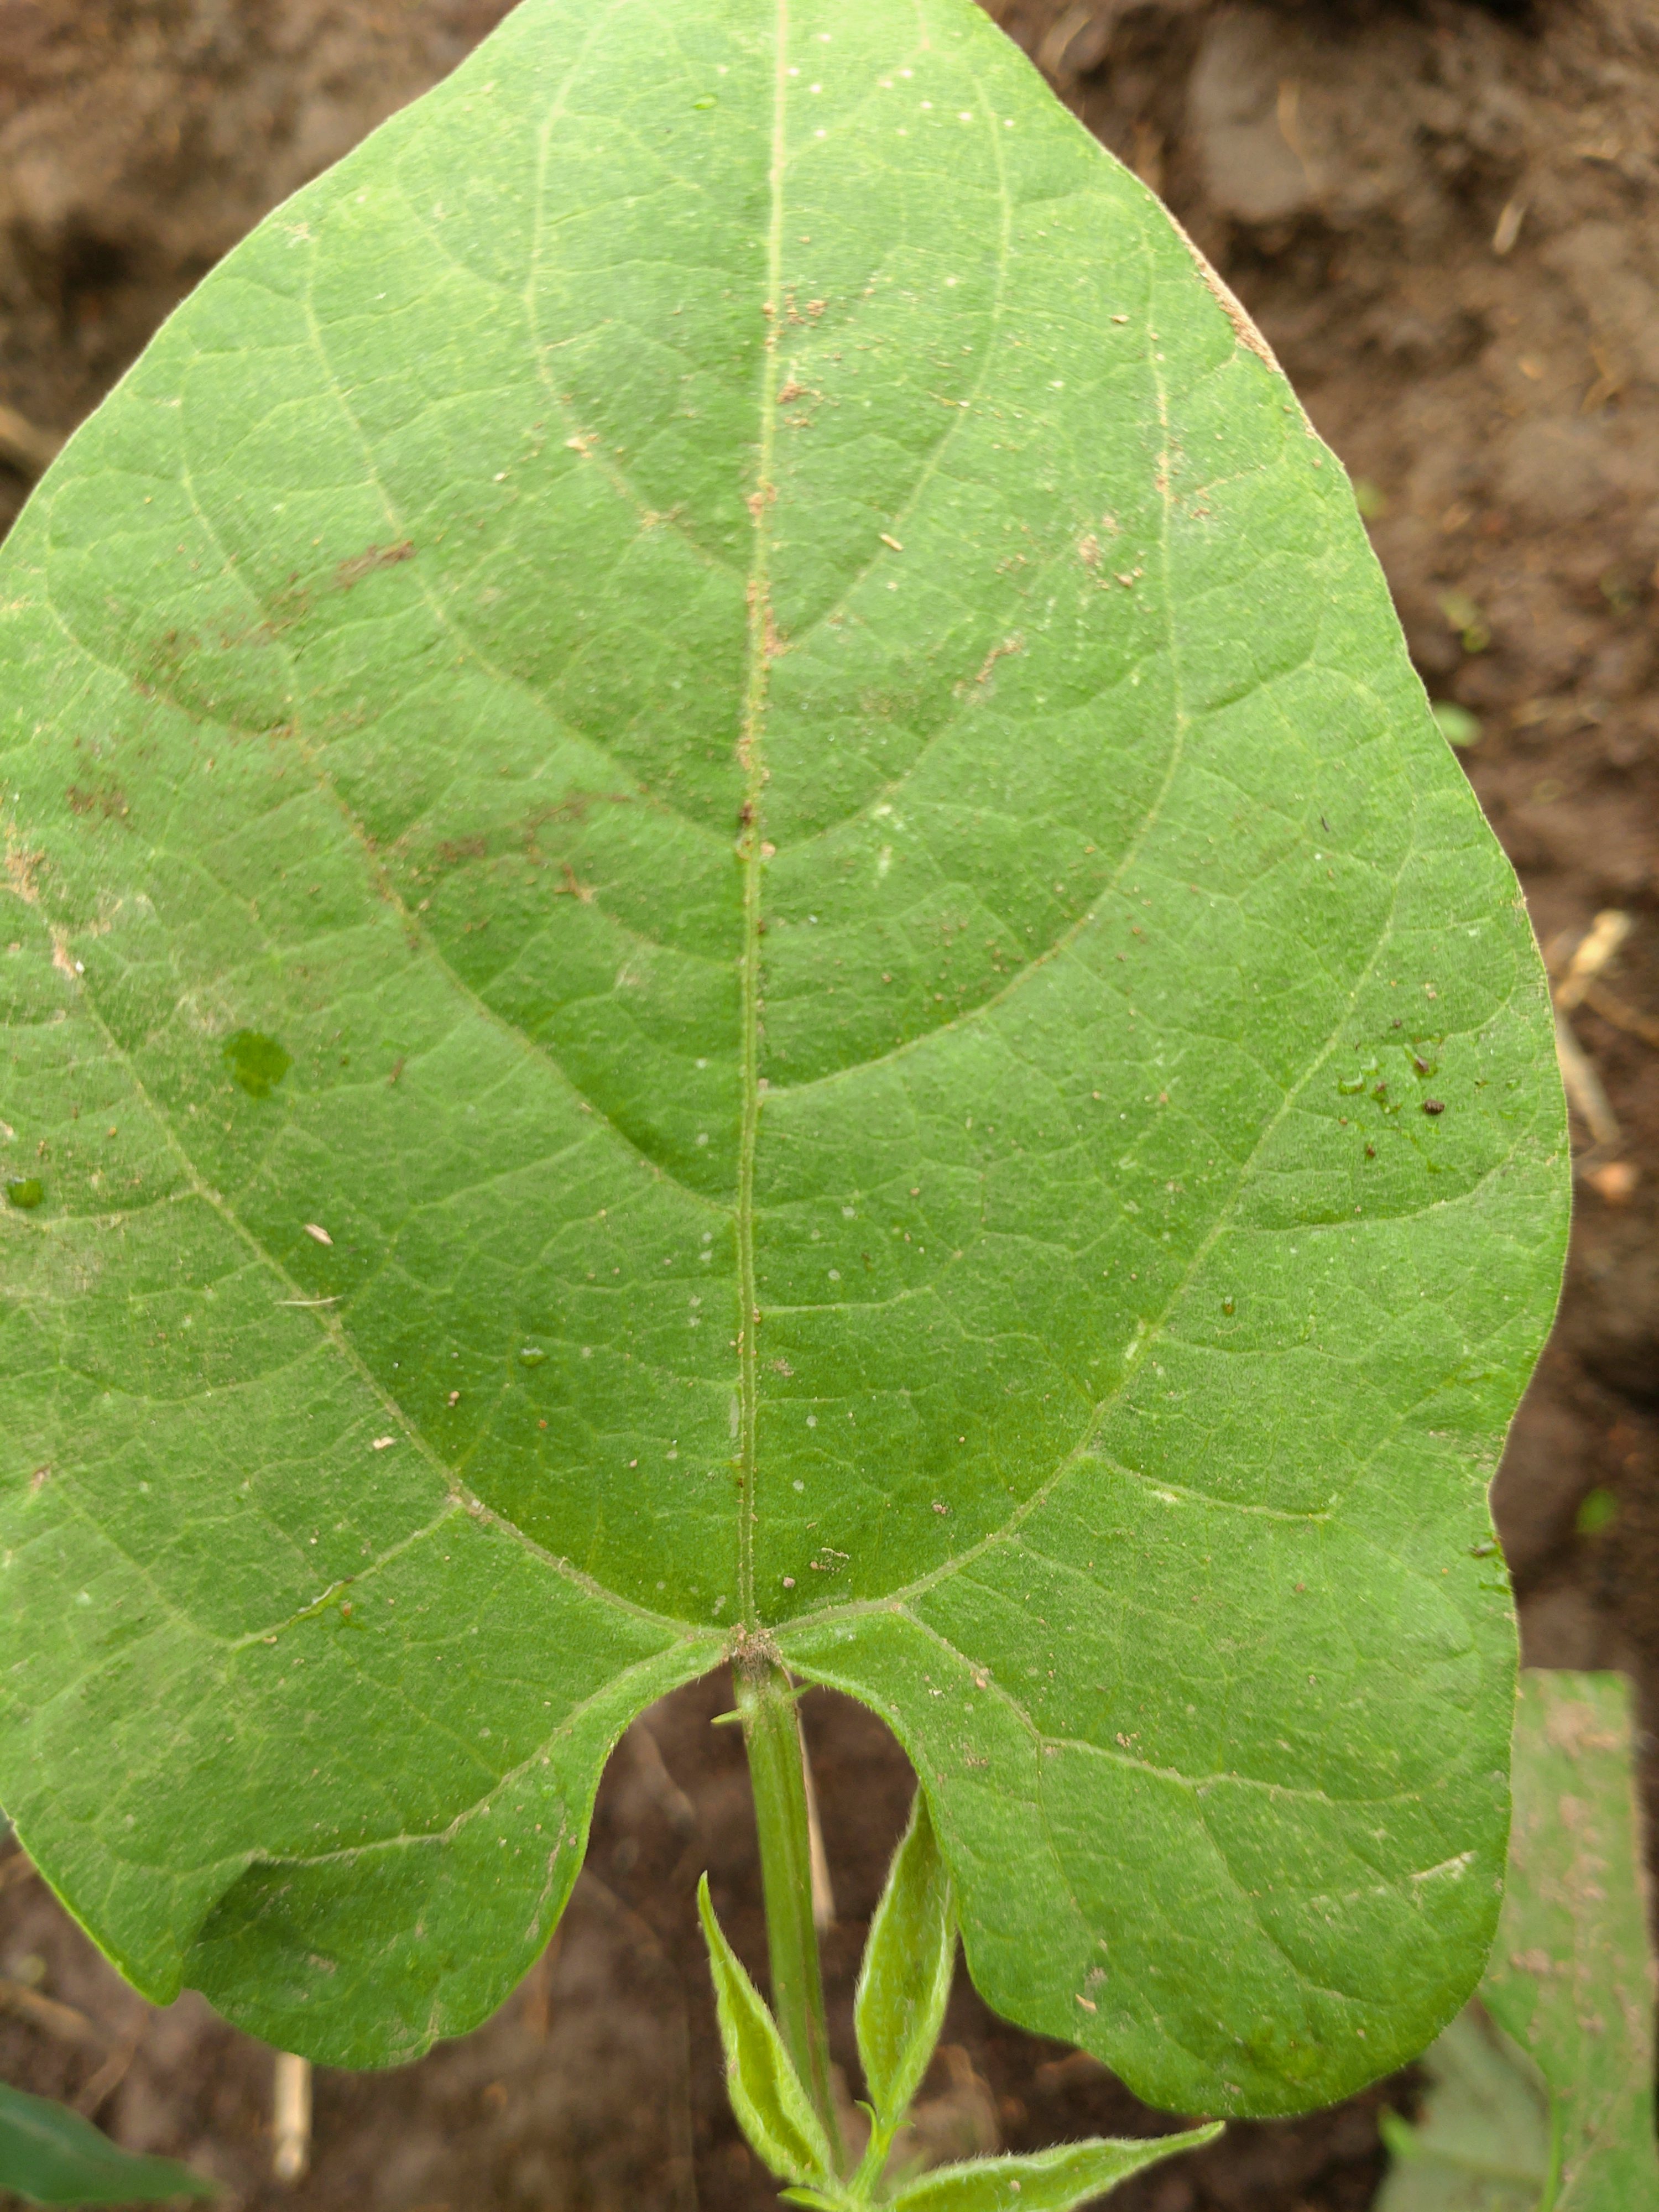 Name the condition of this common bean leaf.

healthy
